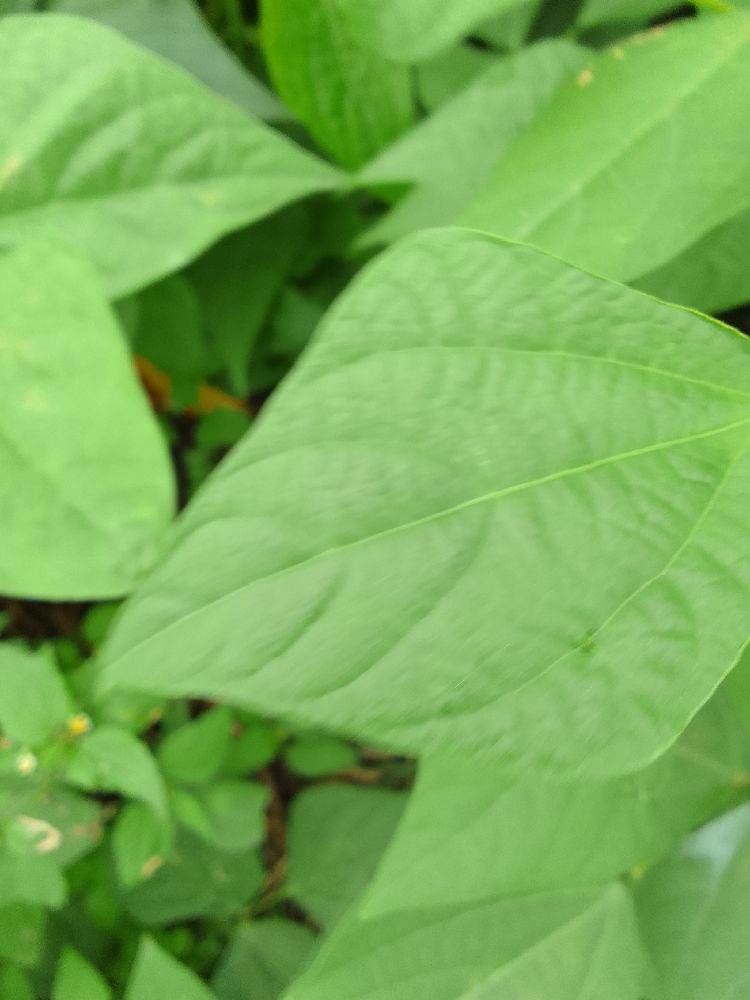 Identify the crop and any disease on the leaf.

common bean, healthy
